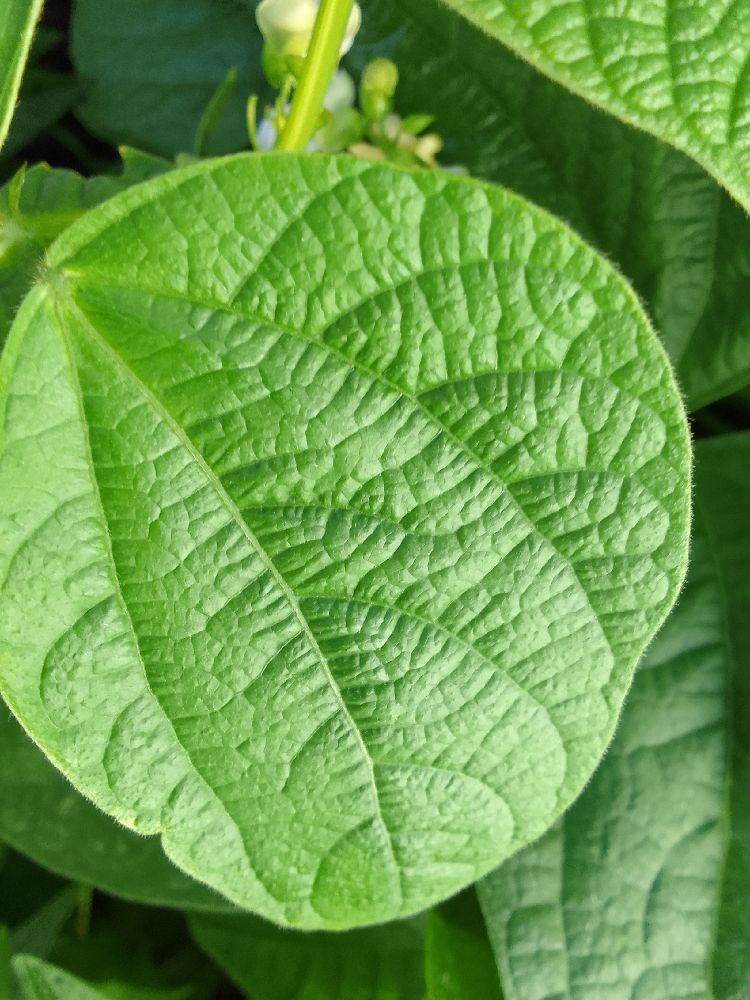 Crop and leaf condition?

common bean, healthy
